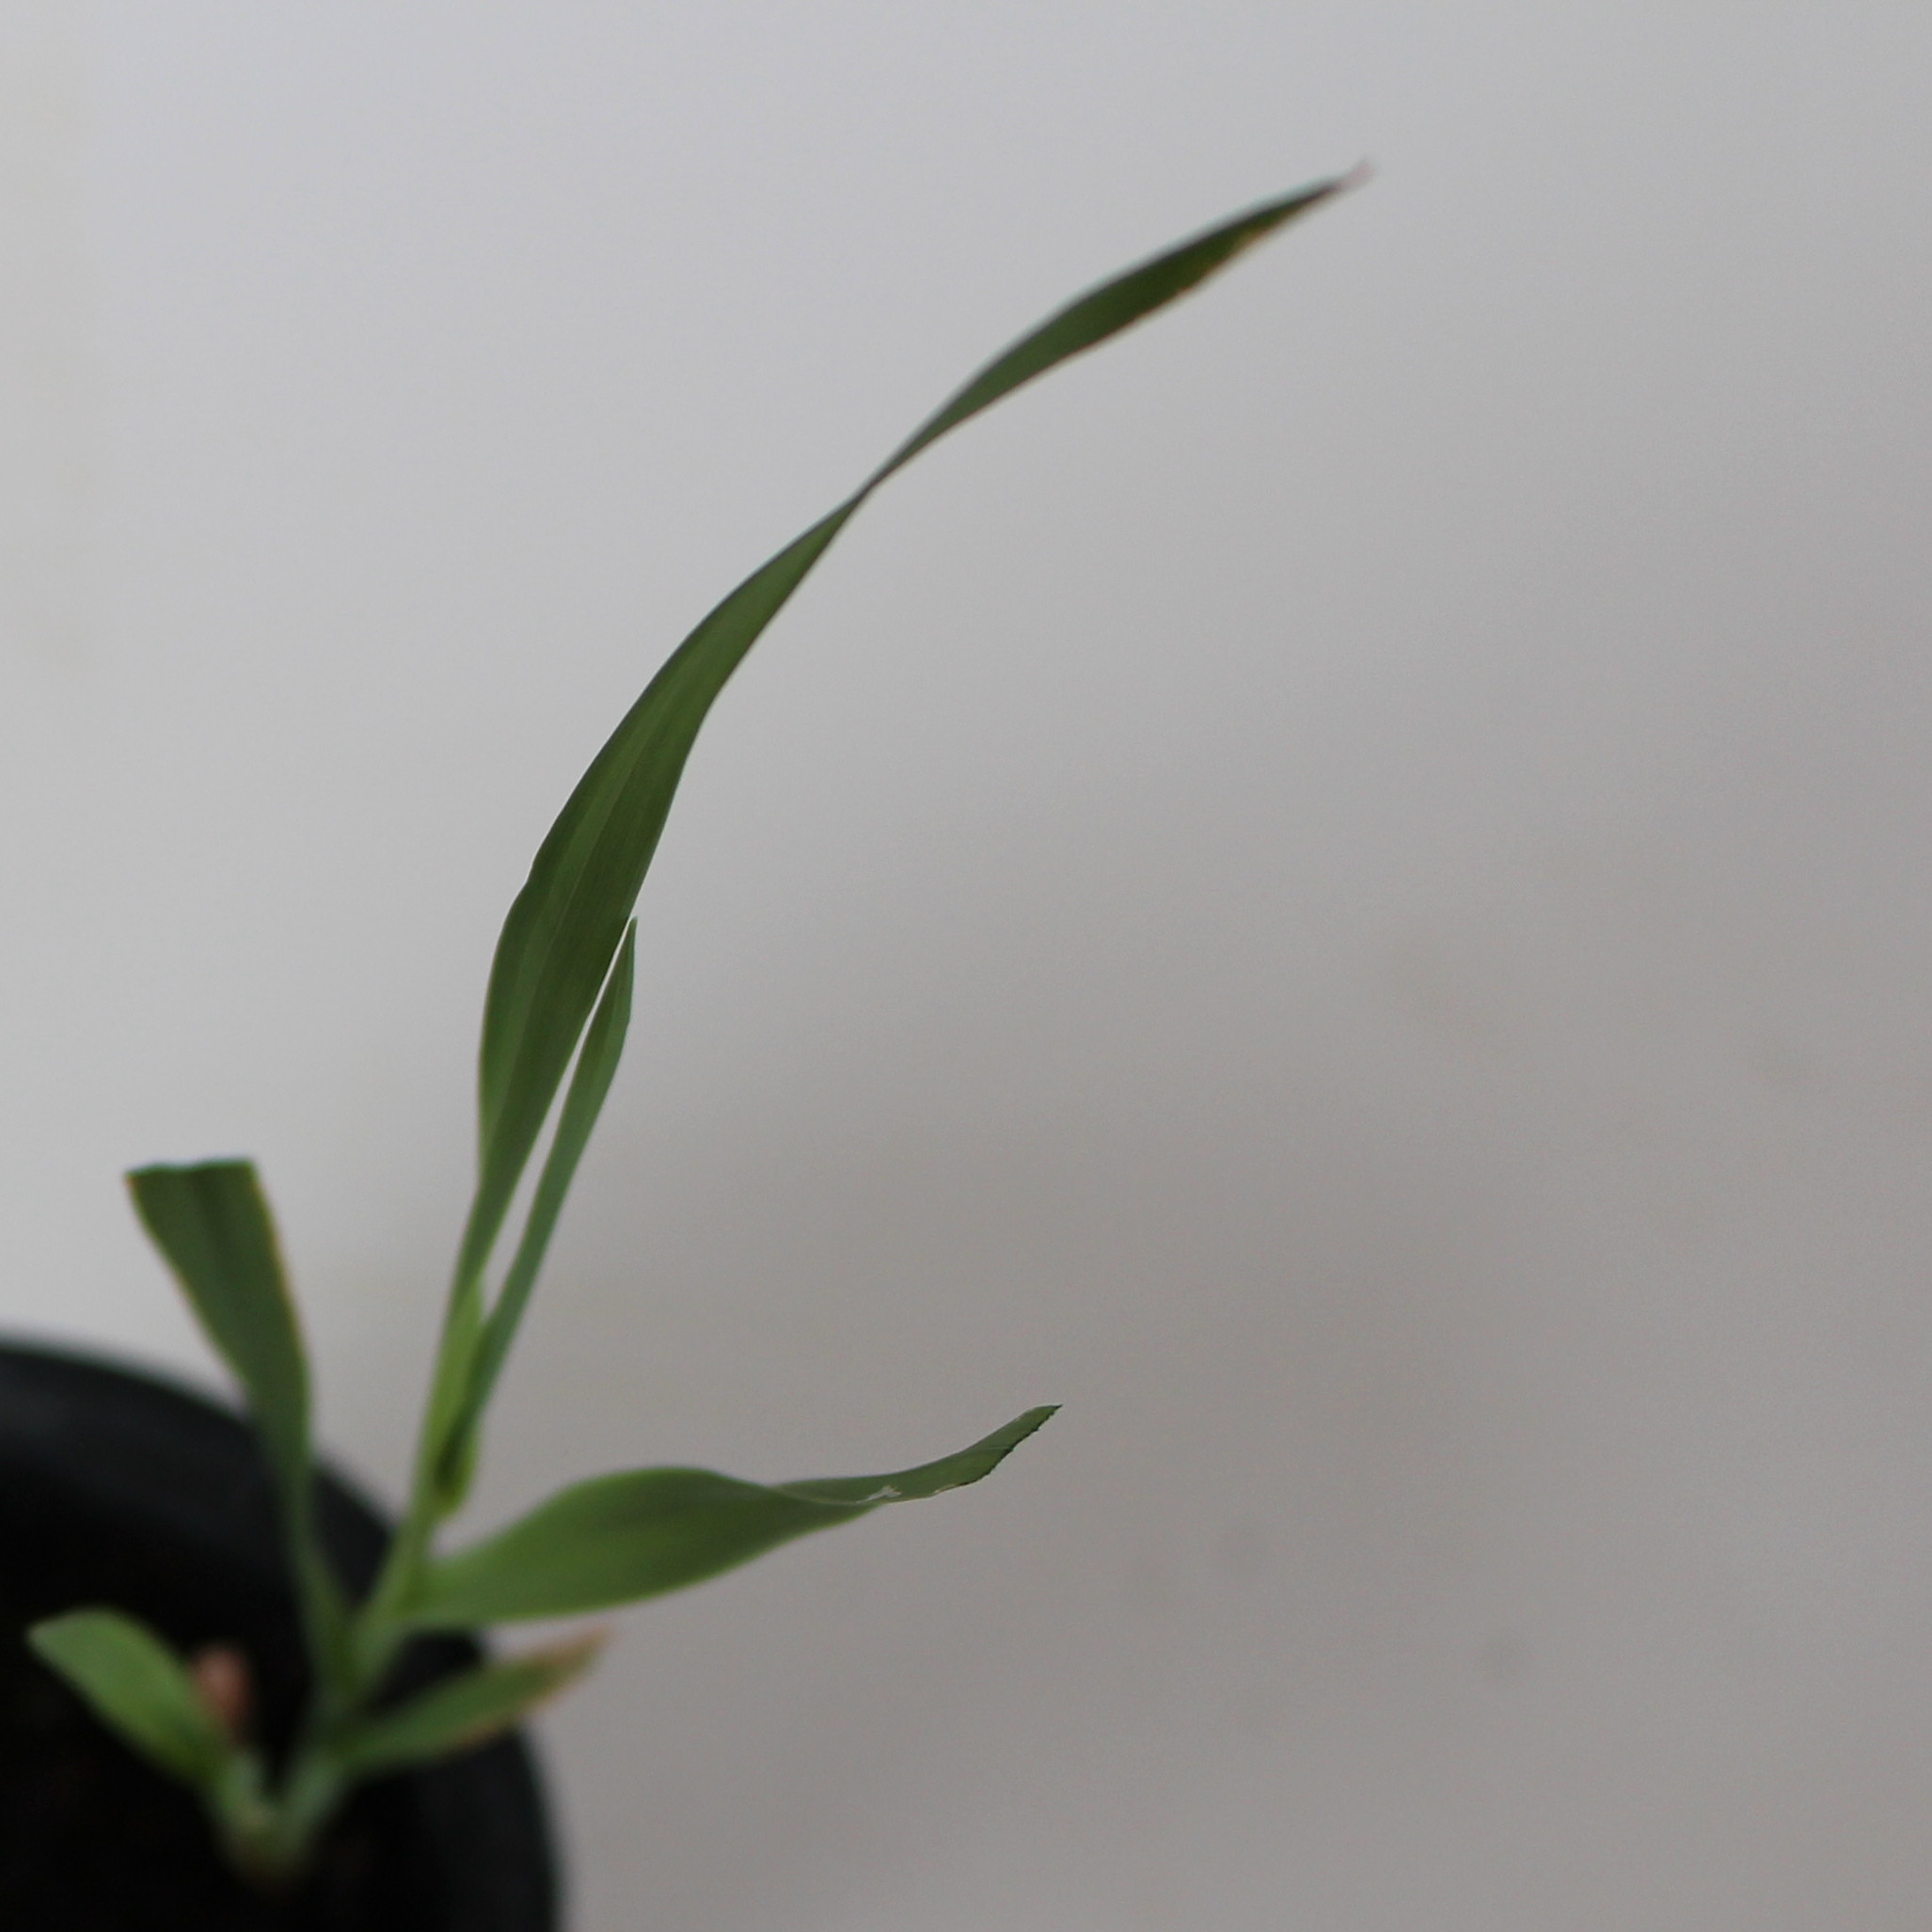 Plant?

Avena sterilis
